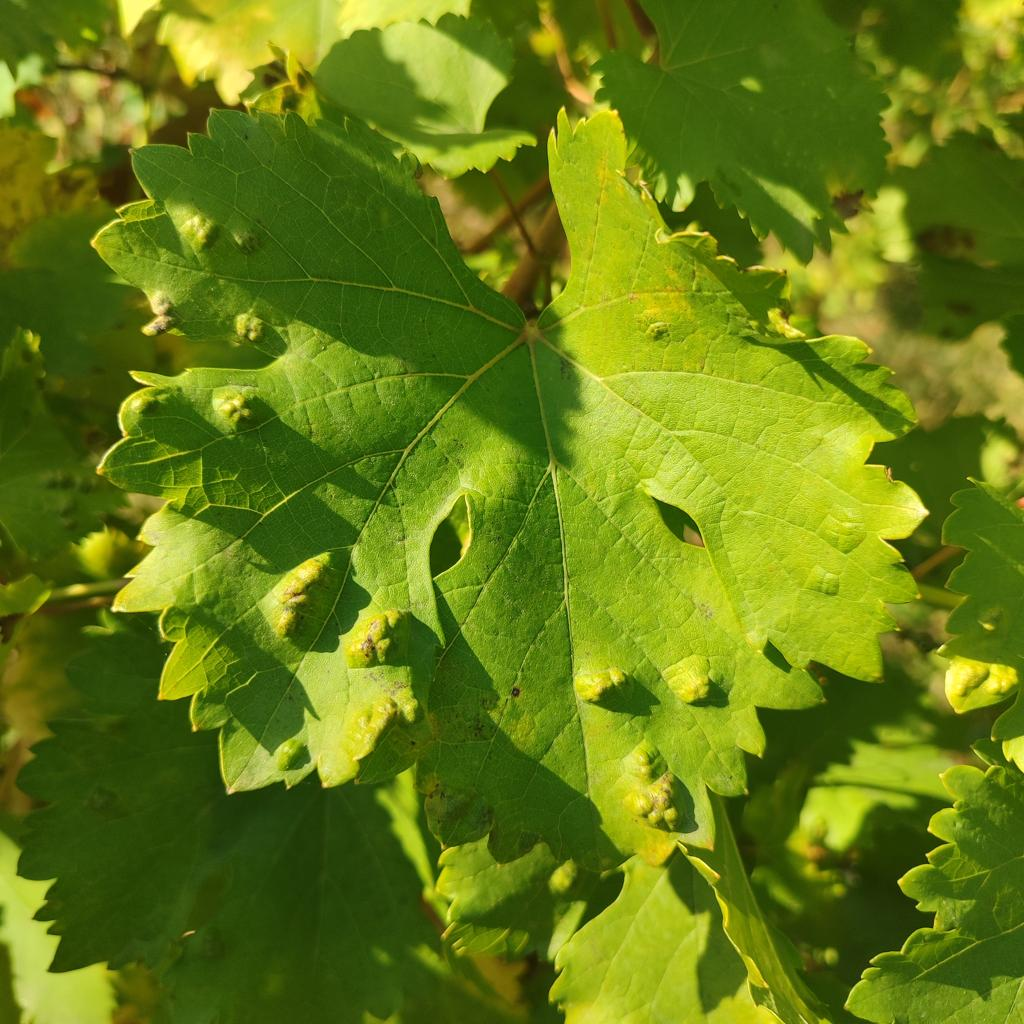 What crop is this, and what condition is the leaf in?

grapevine, erineum mite
